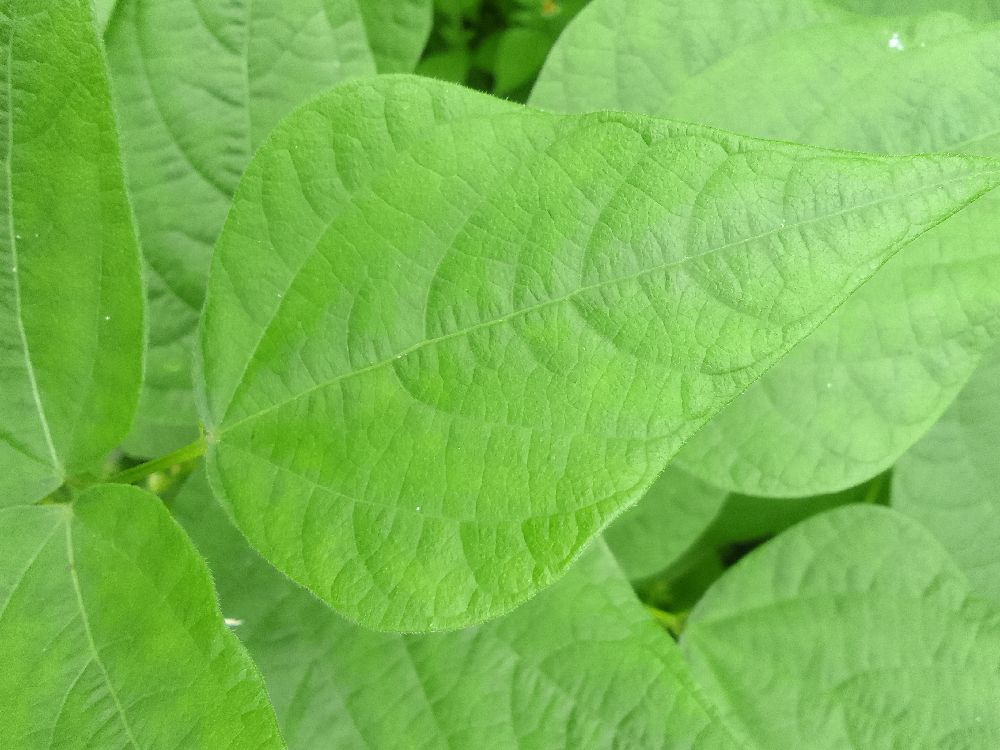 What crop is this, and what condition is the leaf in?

common bean, healthy
